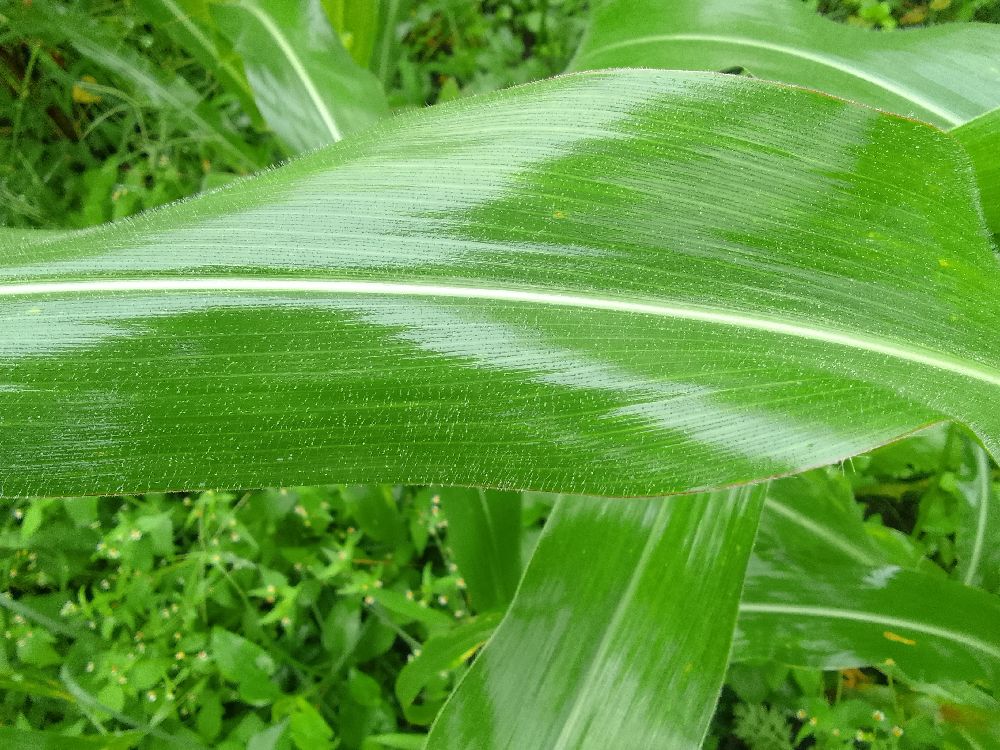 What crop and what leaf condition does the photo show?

maize, healthy
